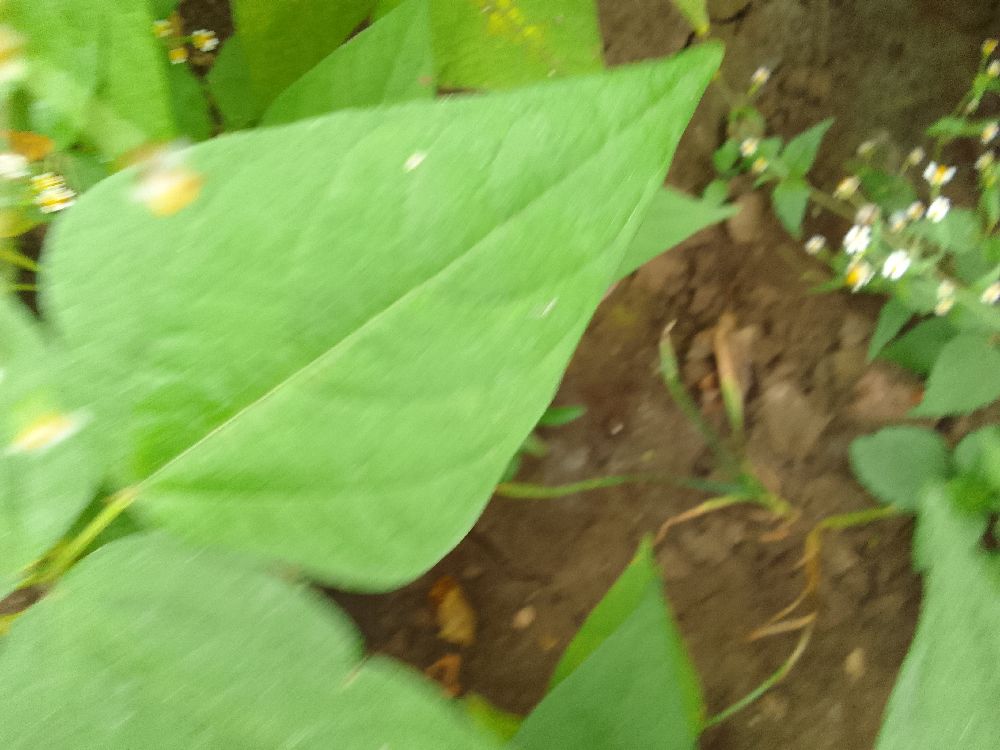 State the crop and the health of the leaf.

common bean, healthy
